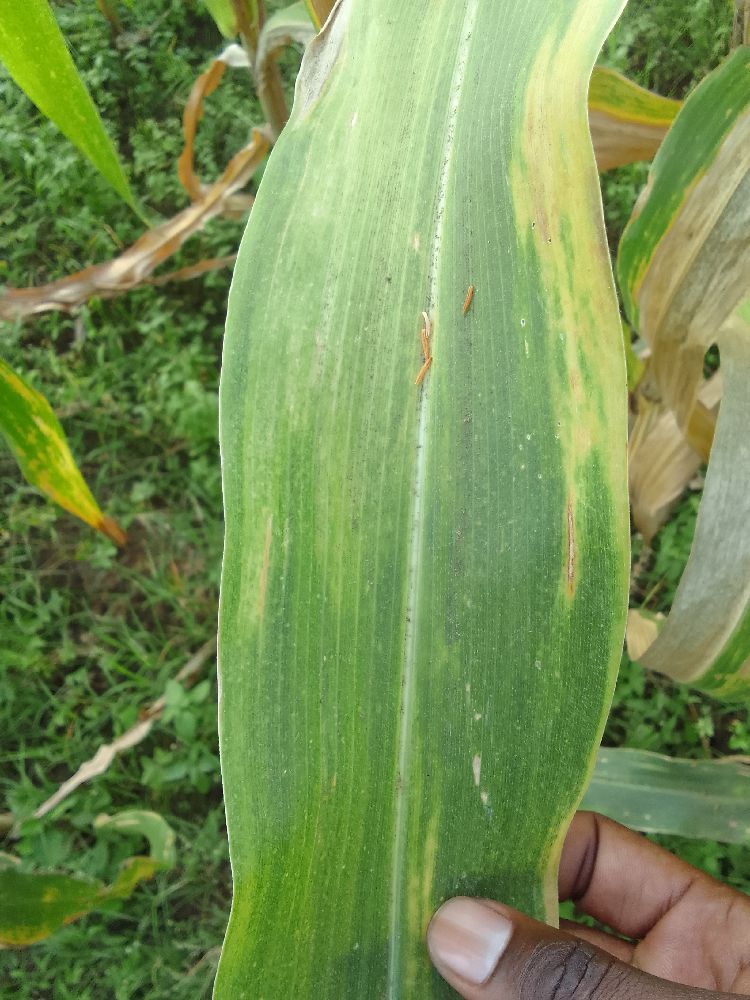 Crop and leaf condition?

maize, maize lethal necrosis
